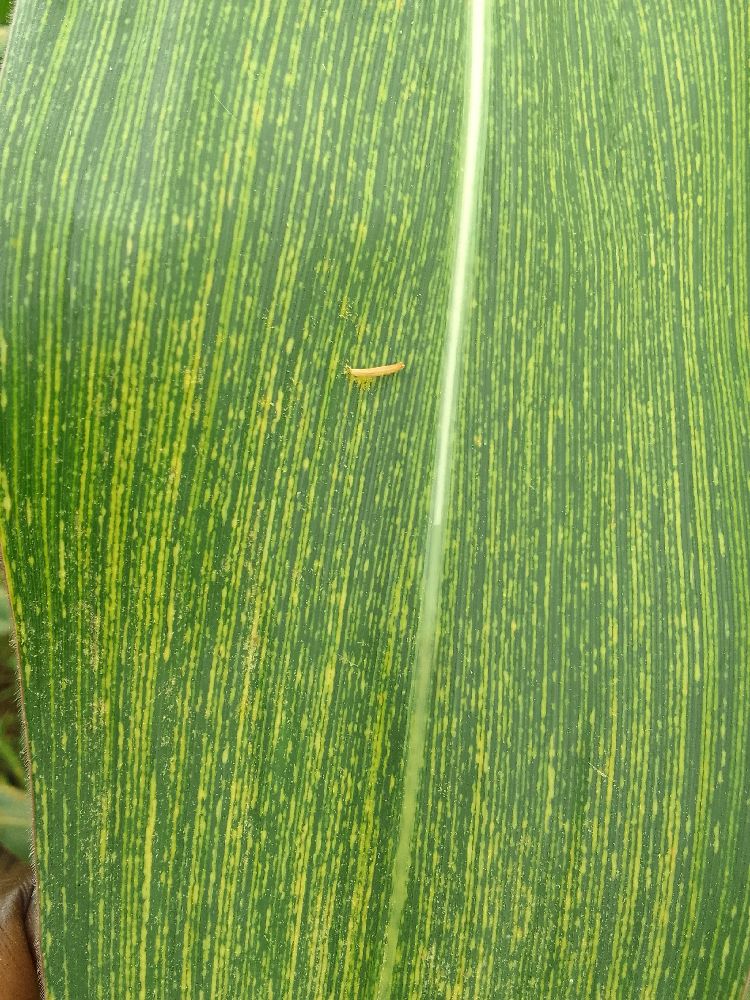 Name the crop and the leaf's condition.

maize, maize streak virus
